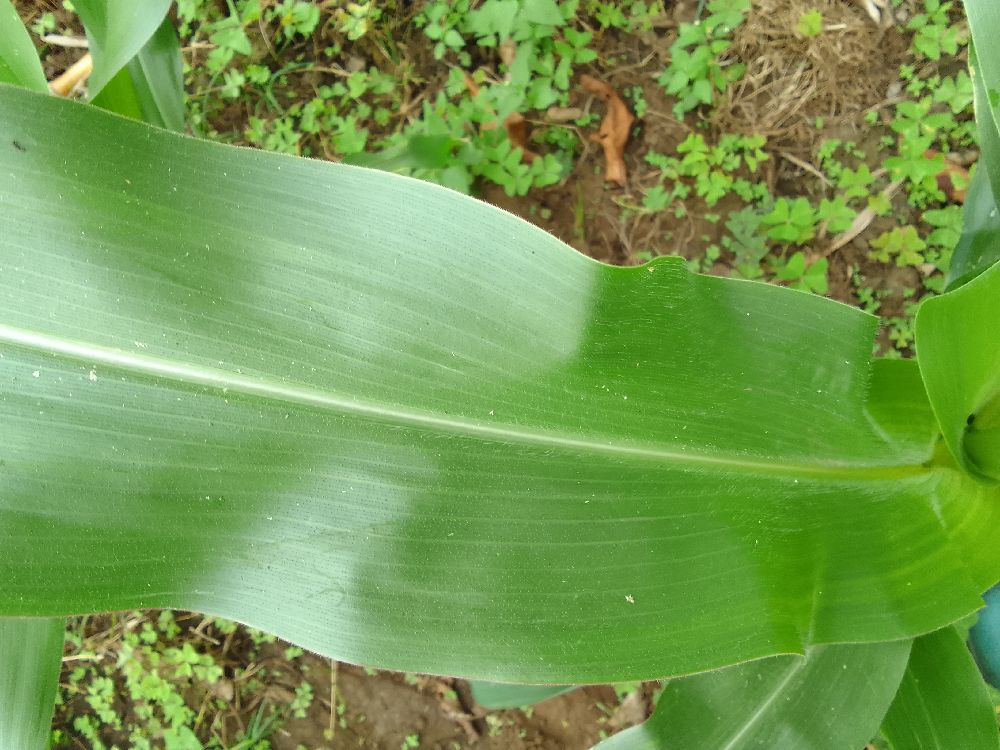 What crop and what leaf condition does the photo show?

maize, healthy
